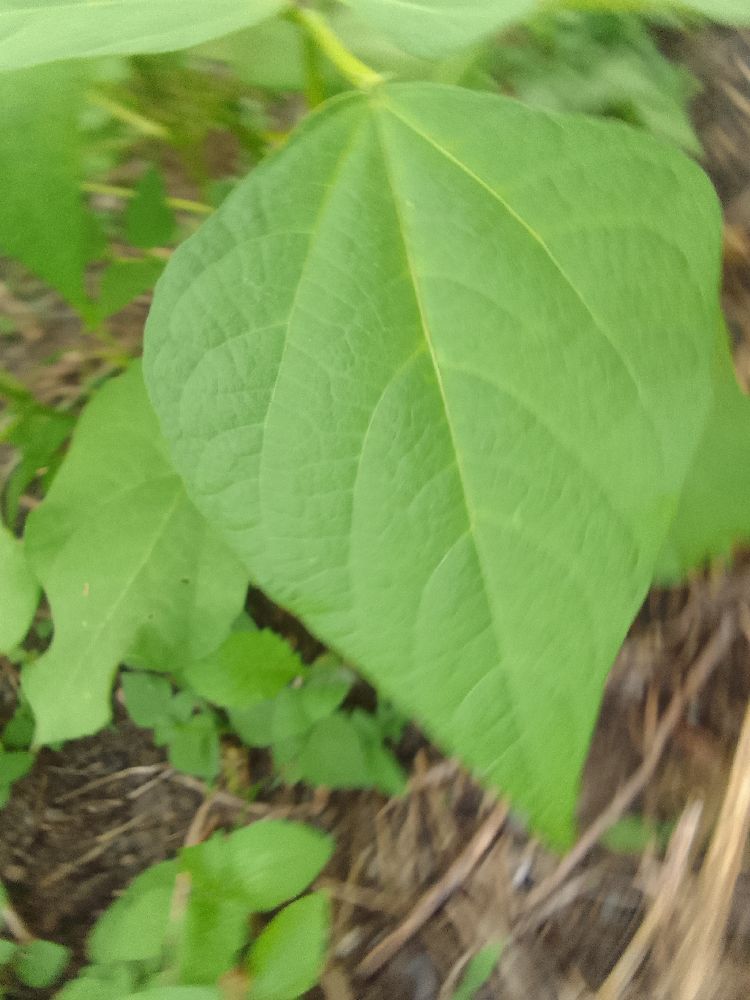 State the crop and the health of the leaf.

common bean, healthy
